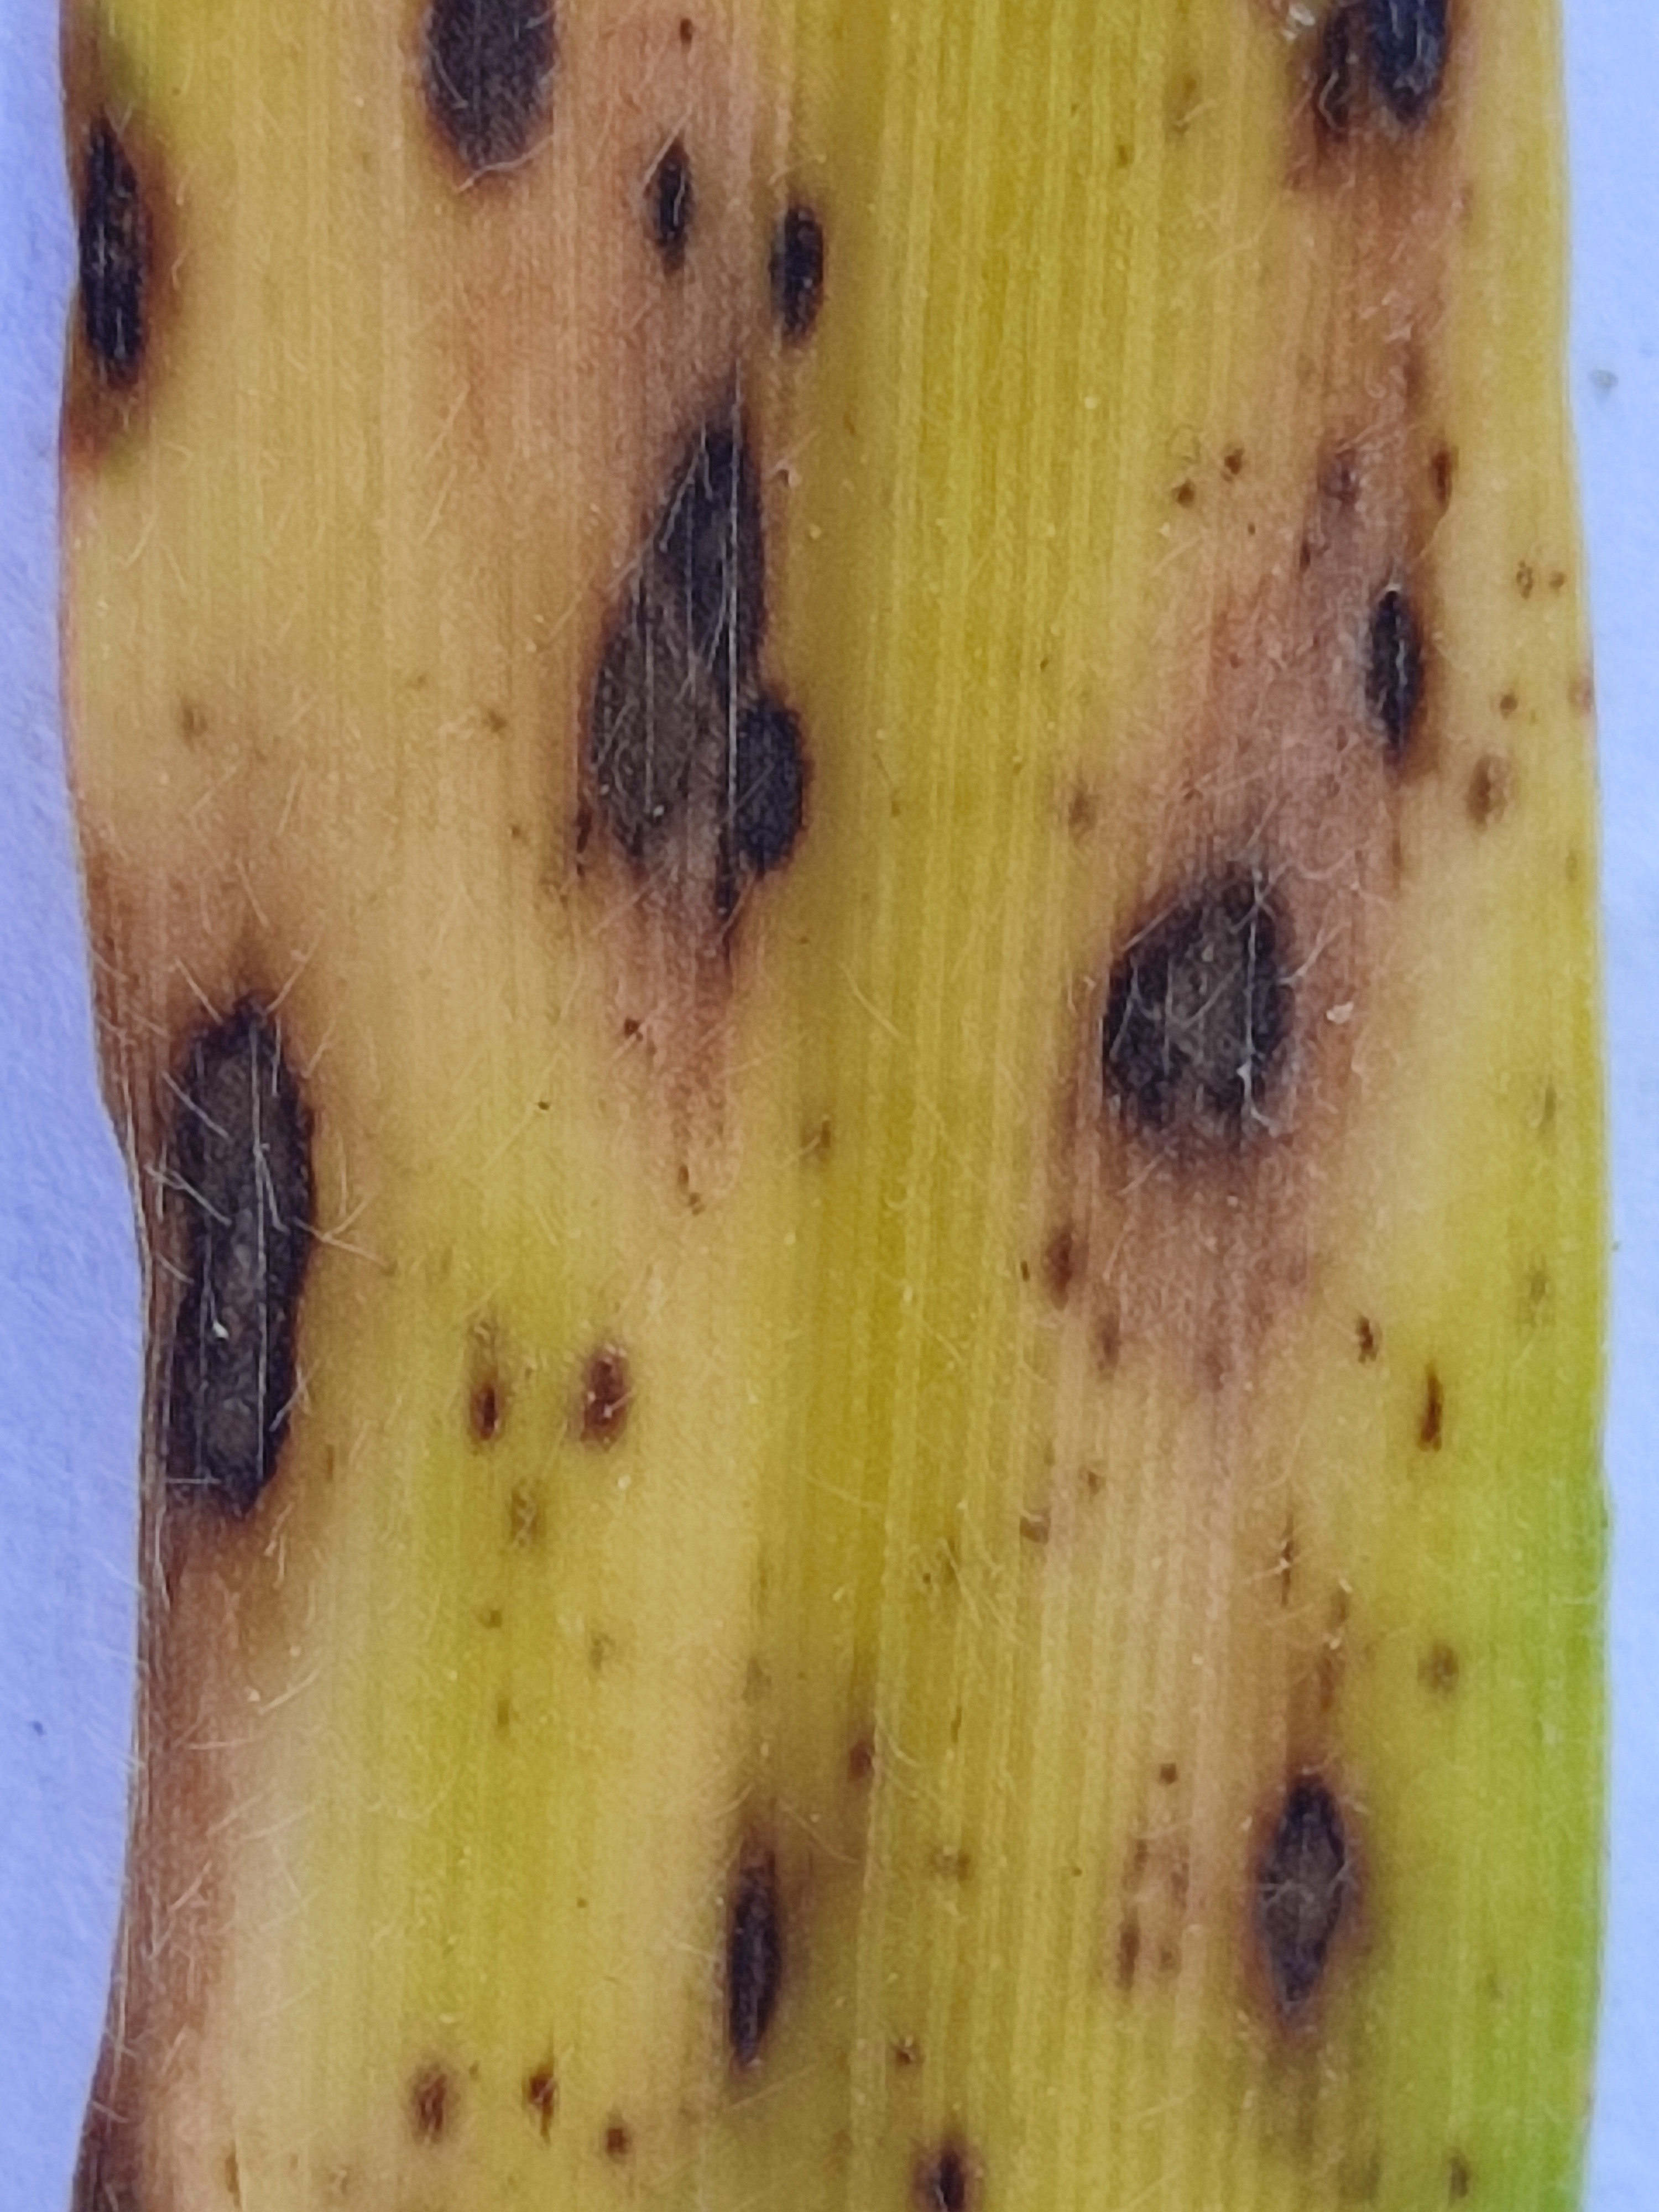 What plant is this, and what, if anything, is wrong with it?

pearl millet, pyricularia sp.
